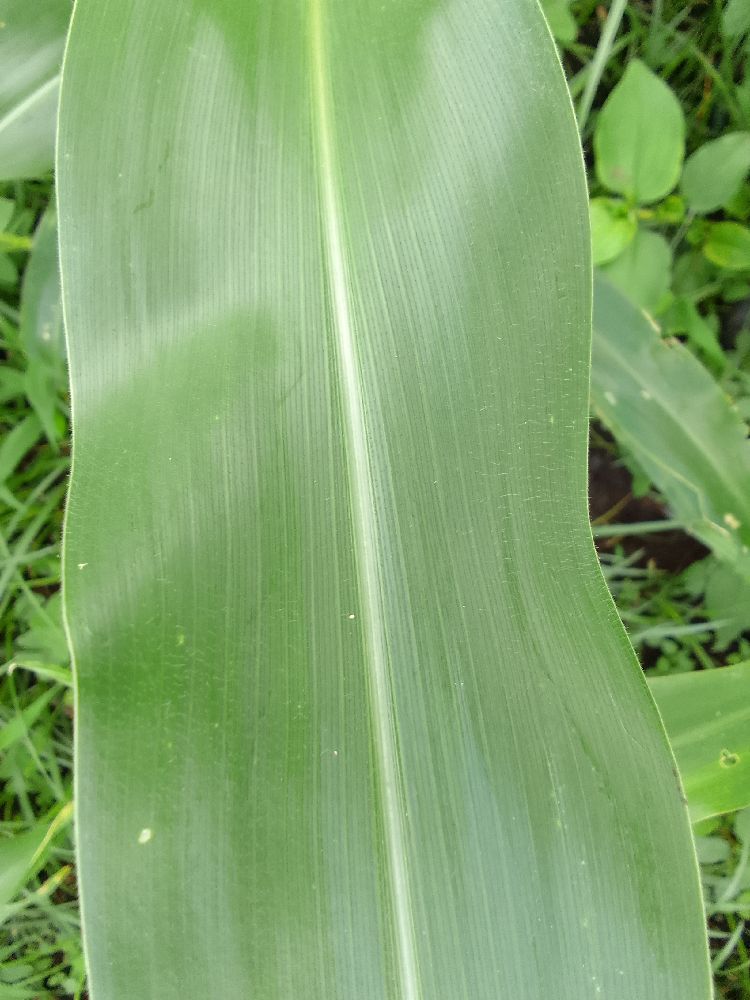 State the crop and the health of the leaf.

maize, healthy
